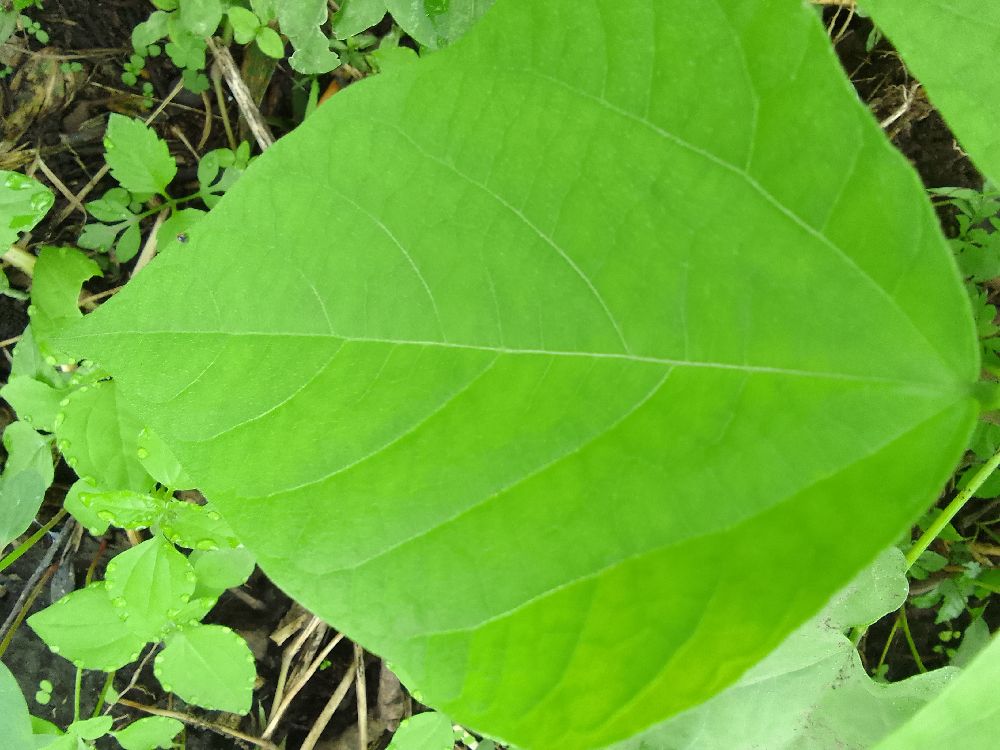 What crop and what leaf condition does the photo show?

common bean, healthy
